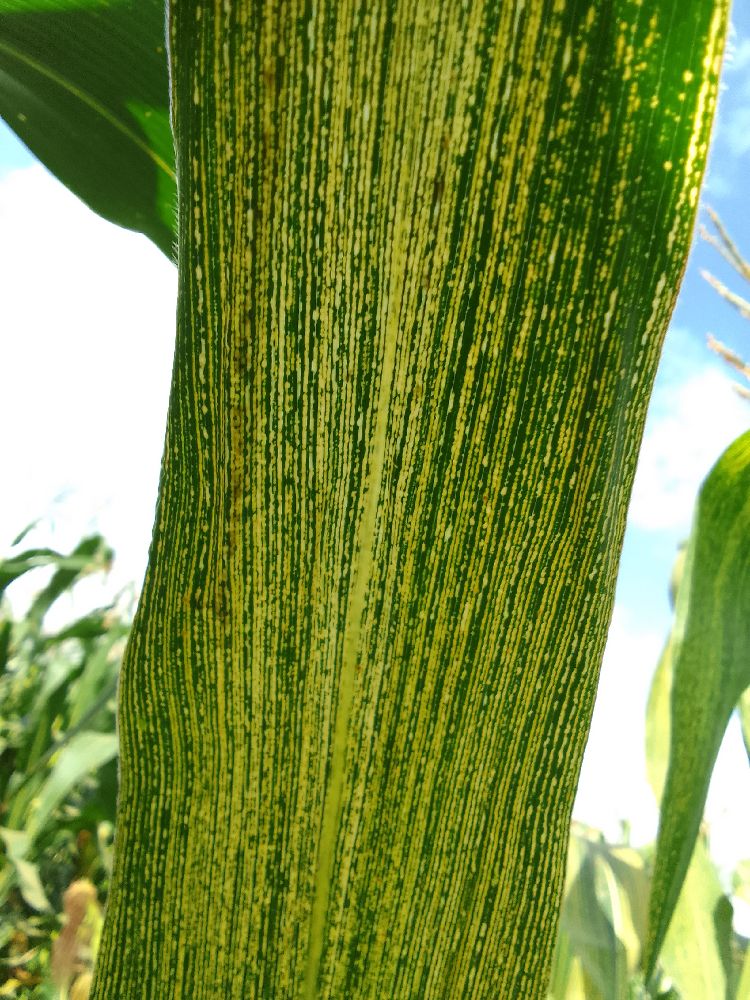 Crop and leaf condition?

maize, maize streak virus
